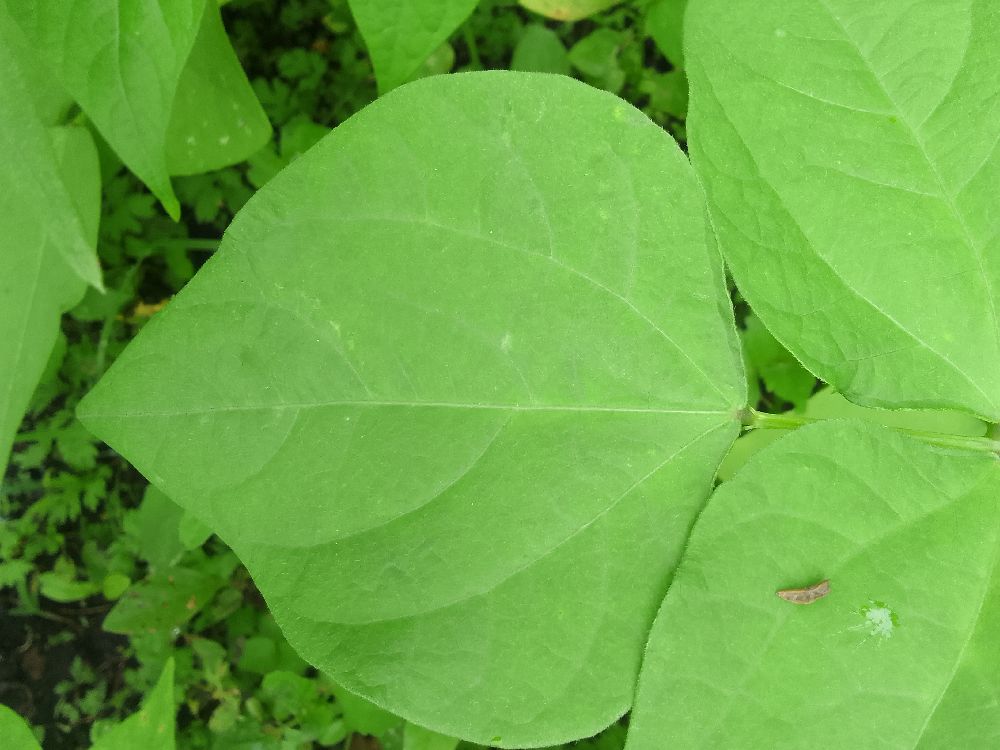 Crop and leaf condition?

common bean, healthy
